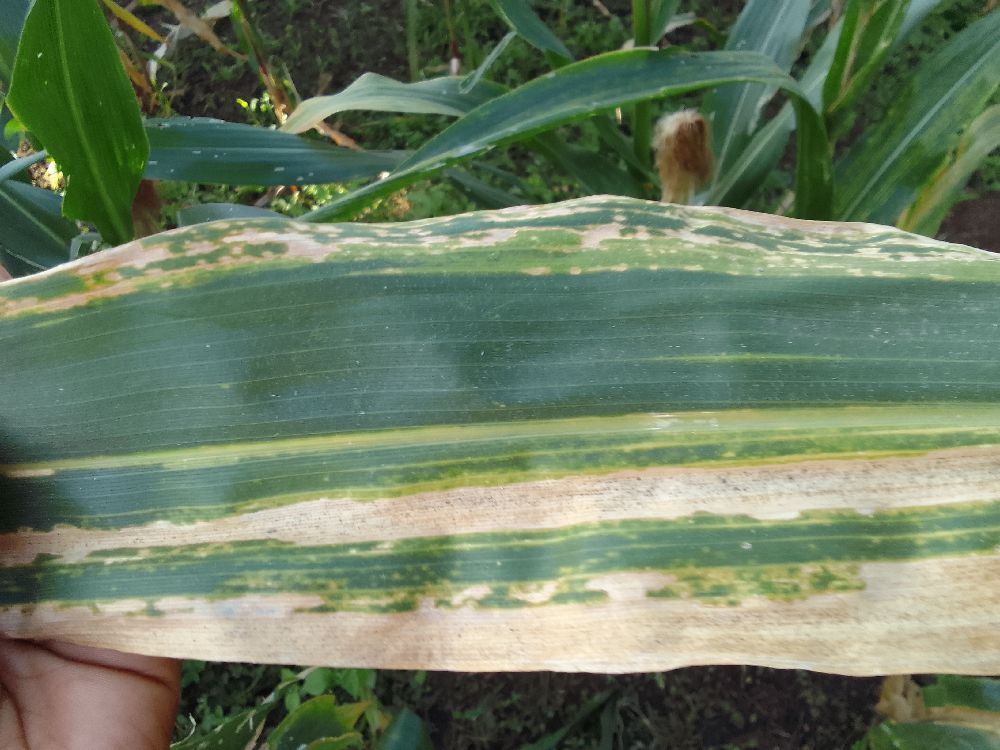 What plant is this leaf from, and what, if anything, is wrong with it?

maize, maize lethal necrosis
